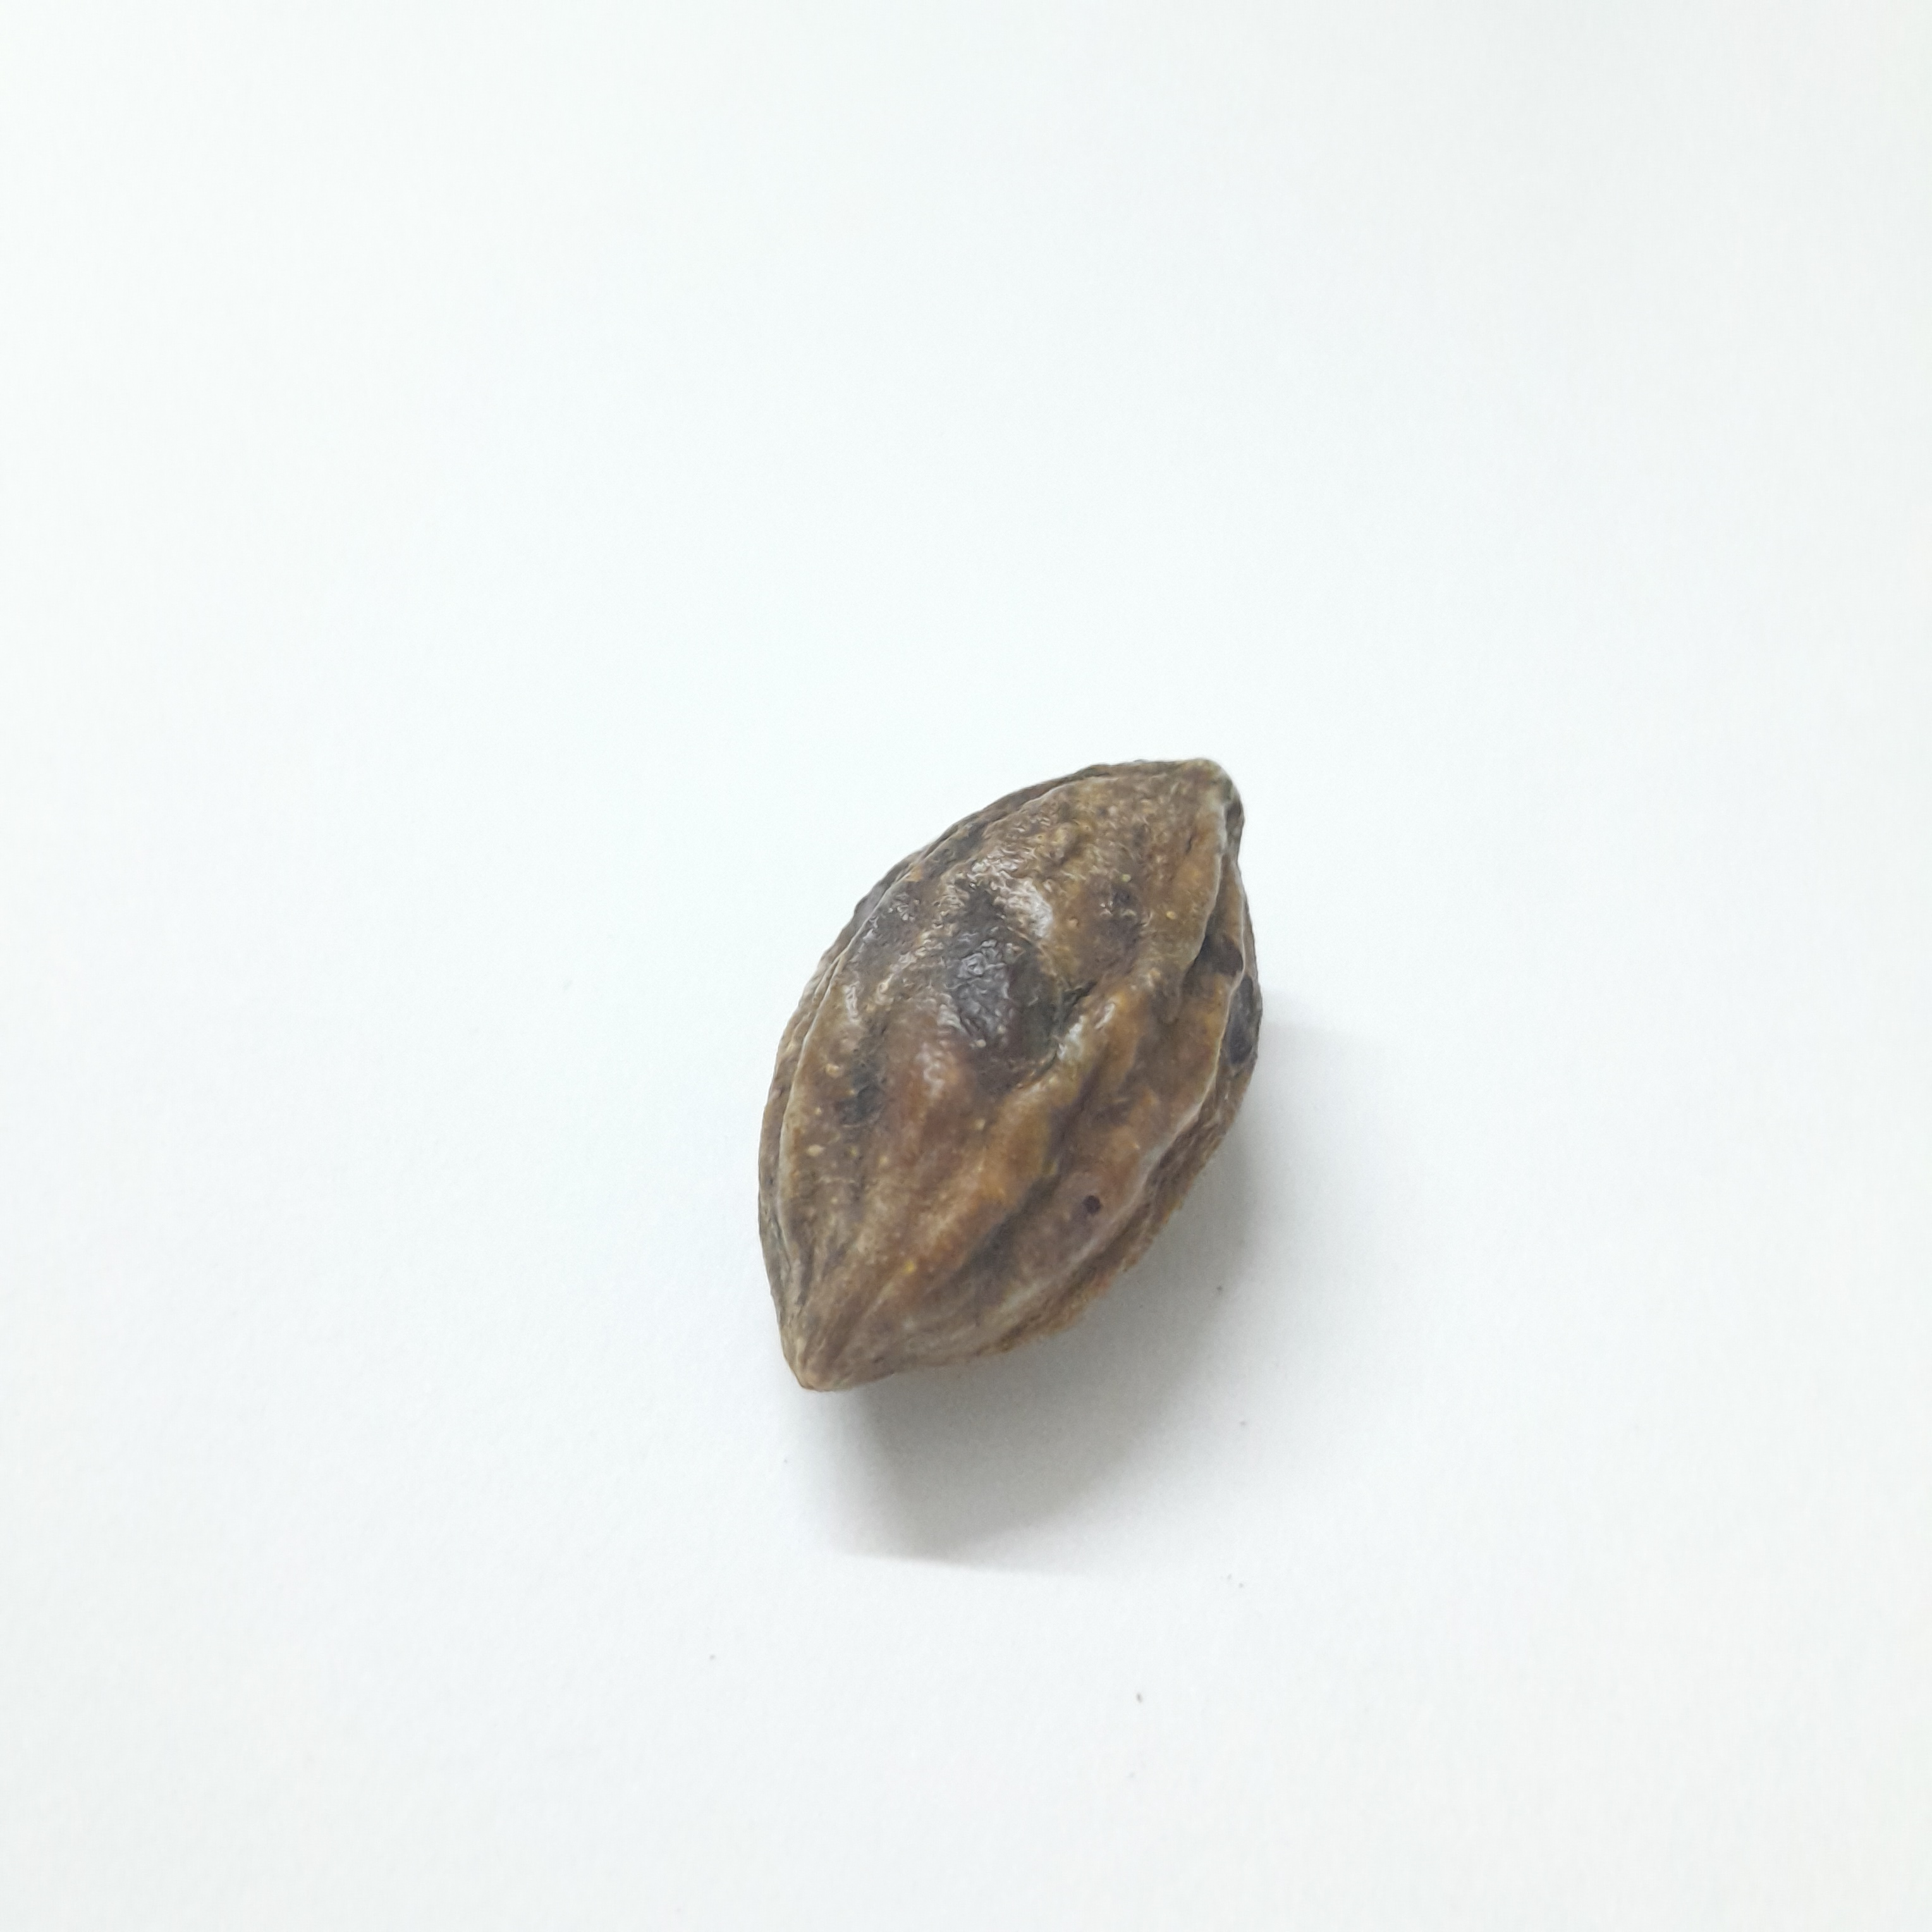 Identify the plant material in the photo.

hirdaa
